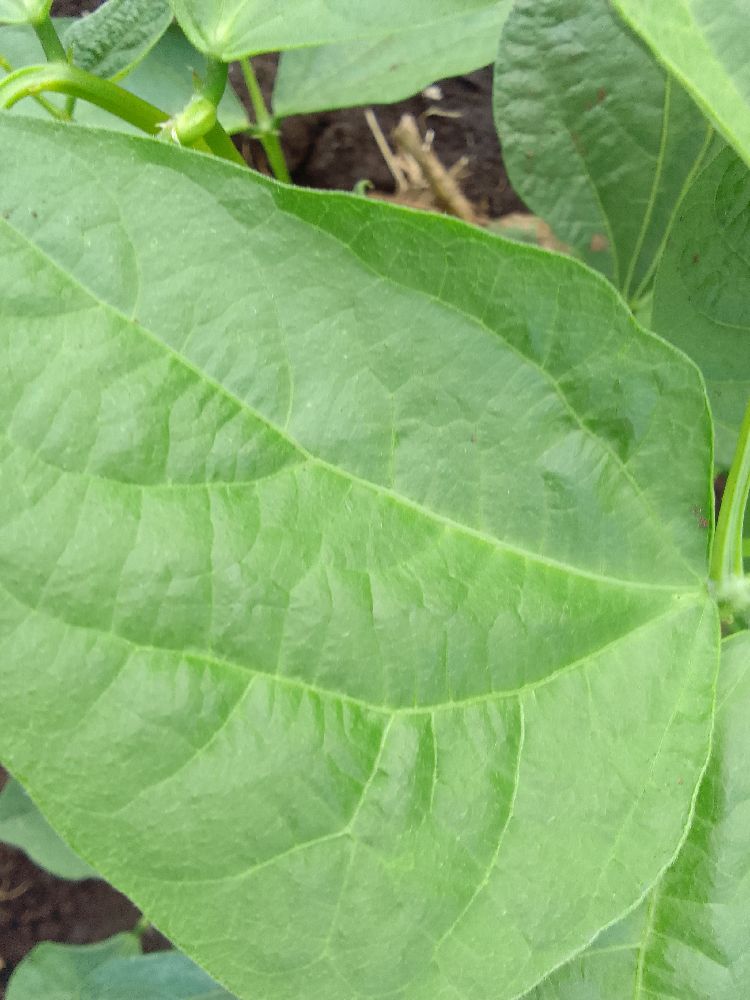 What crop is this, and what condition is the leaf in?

common bean, healthy
